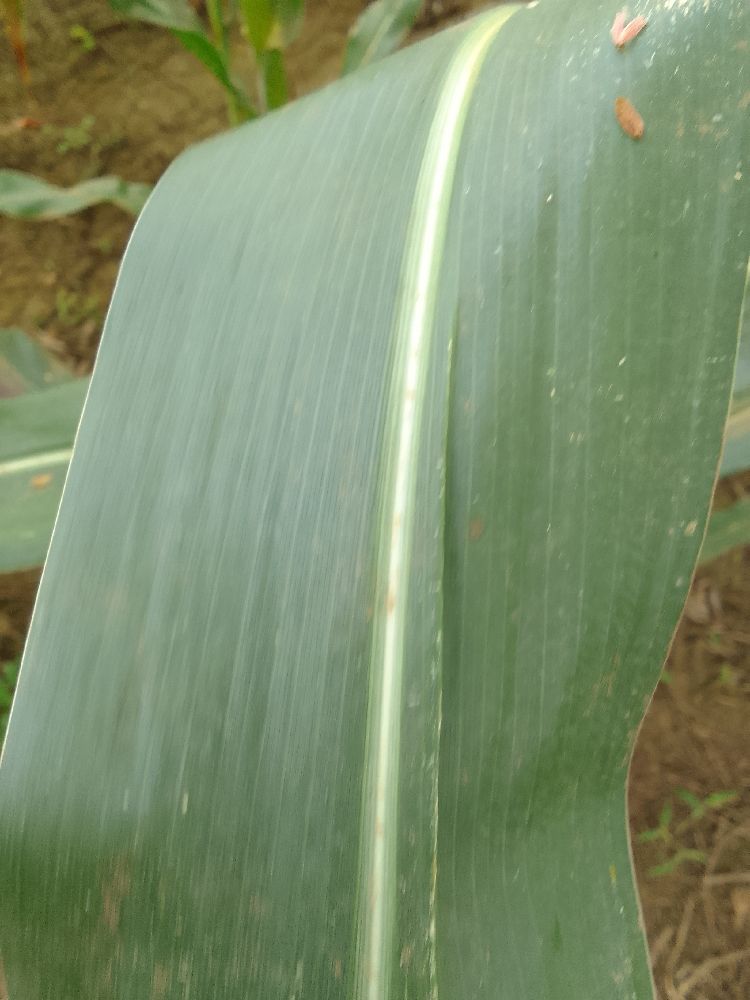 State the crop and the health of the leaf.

maize, healthy
